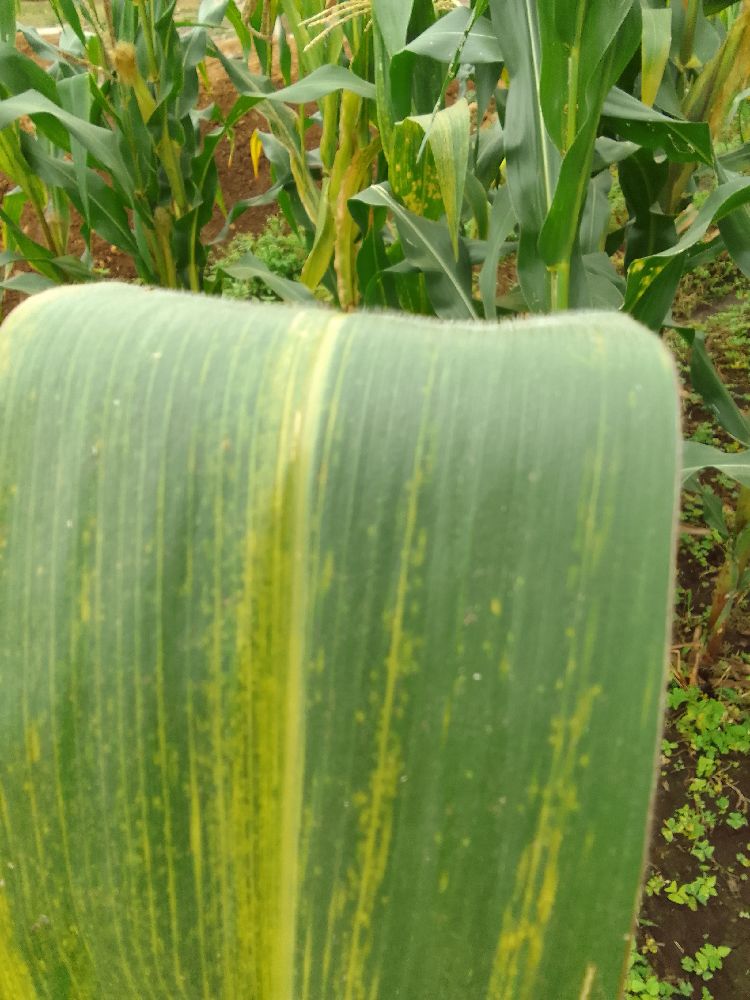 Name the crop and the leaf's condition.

maize, maize lethal necrosis
